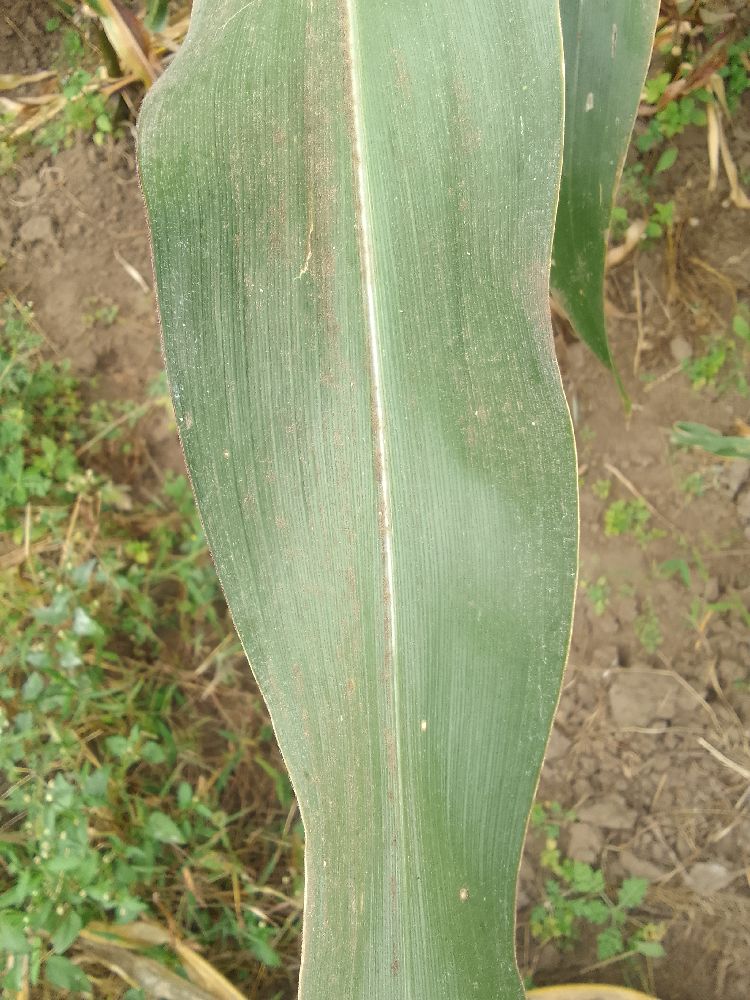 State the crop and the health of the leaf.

maize, healthy
